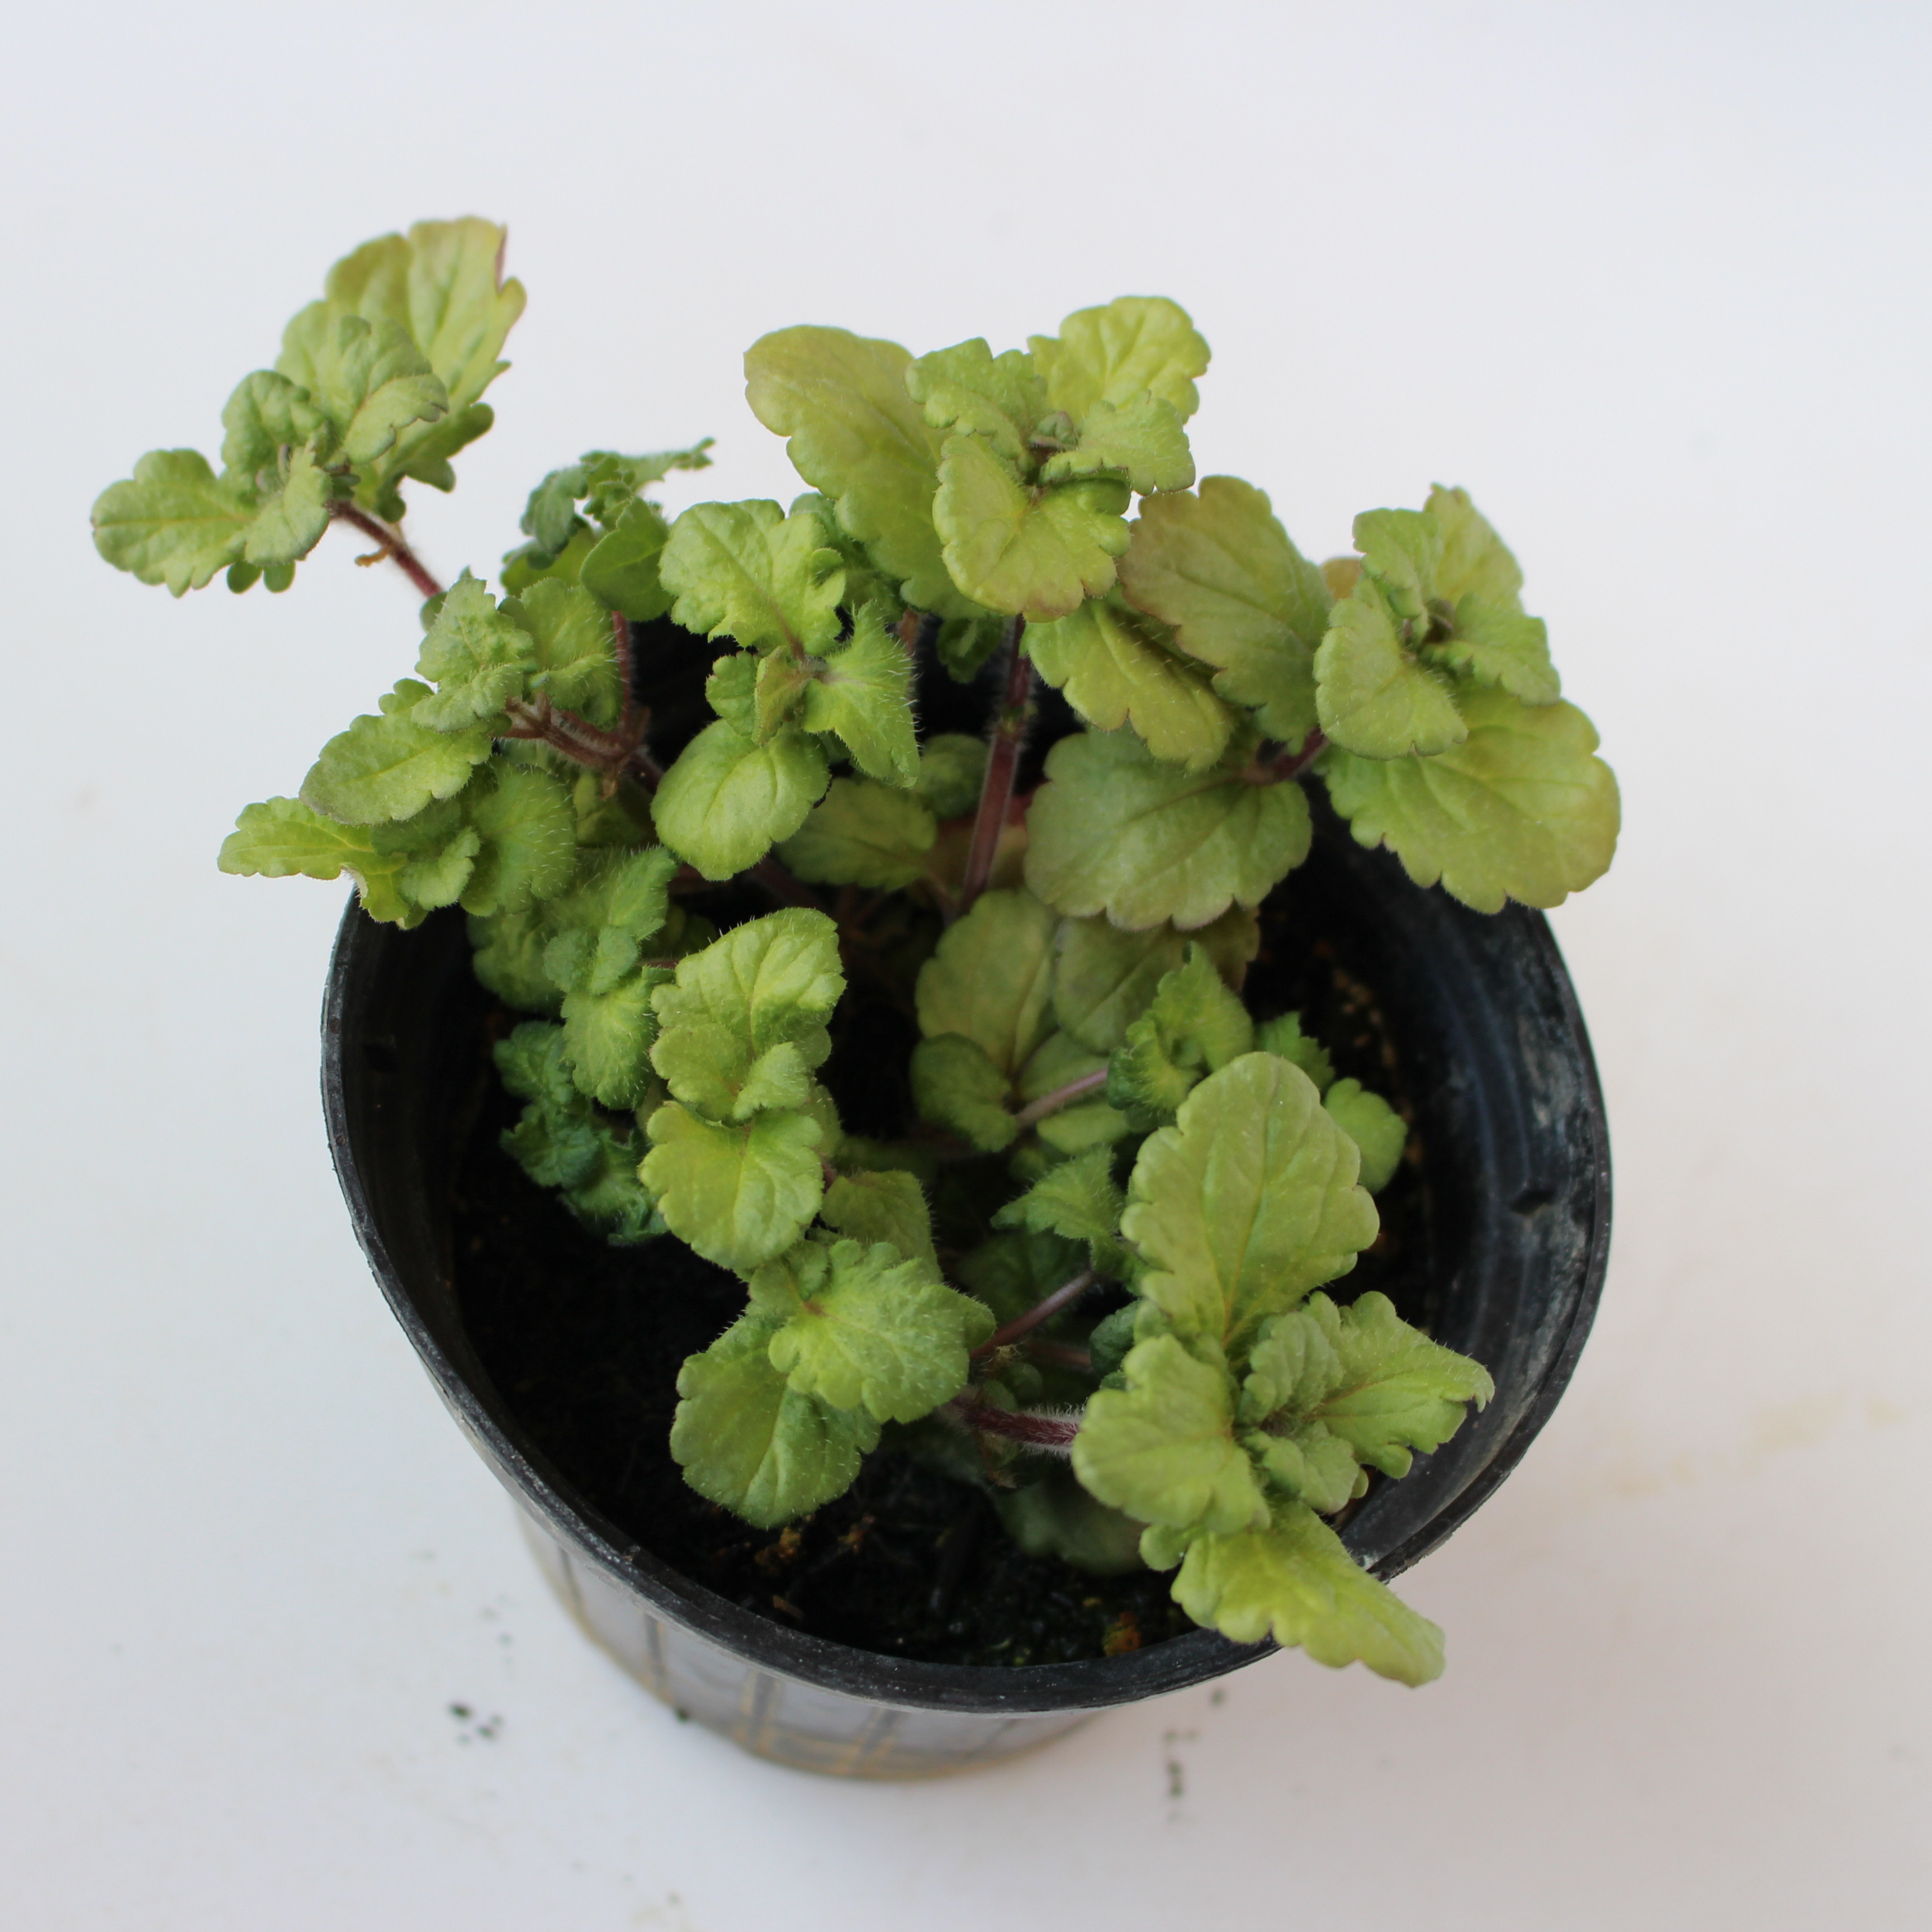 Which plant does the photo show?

Veronica persica
